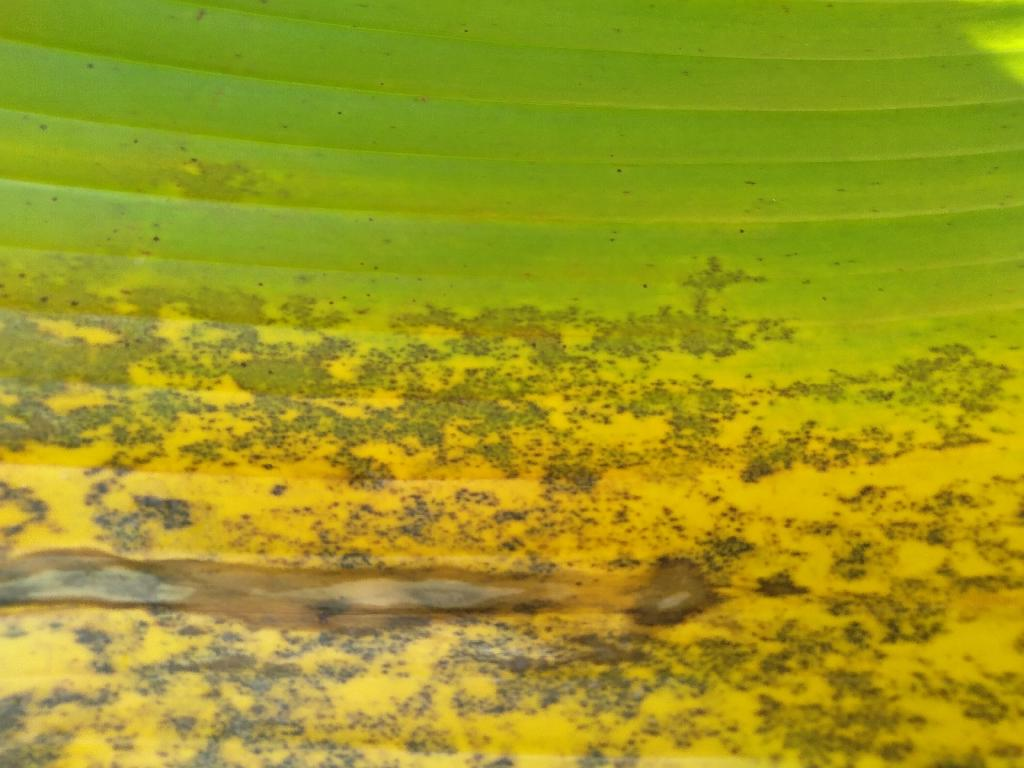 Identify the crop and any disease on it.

banana, black sigatoka
